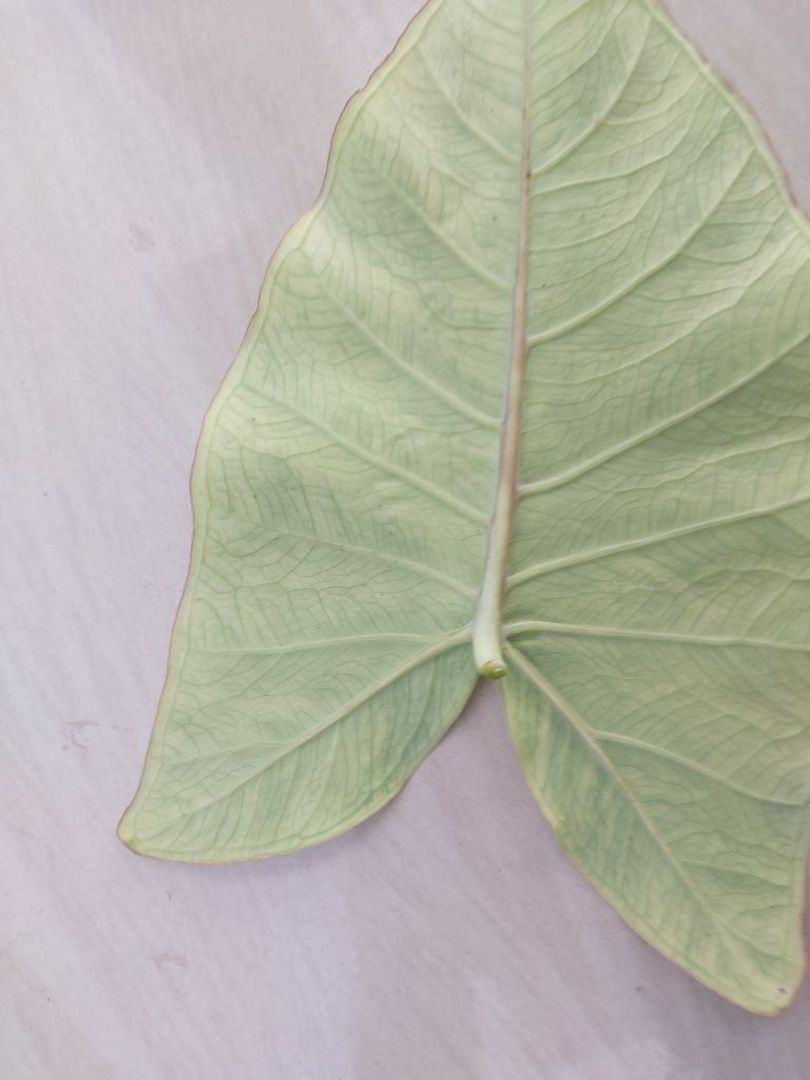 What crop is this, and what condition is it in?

taro, mosaic
